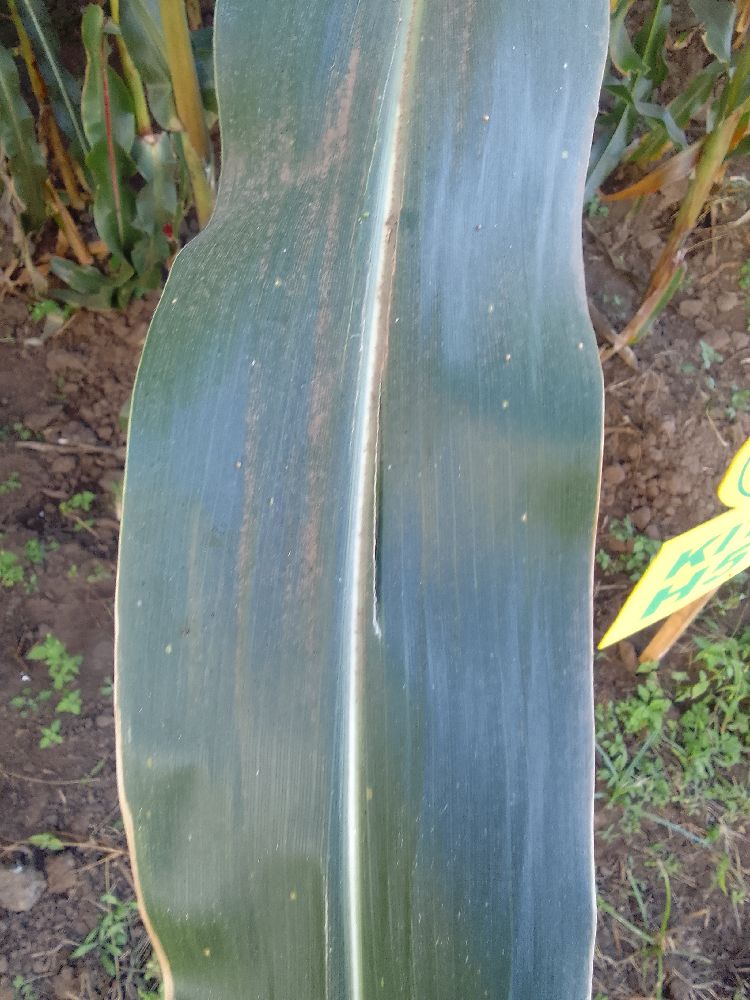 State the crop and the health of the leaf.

maize, healthy
